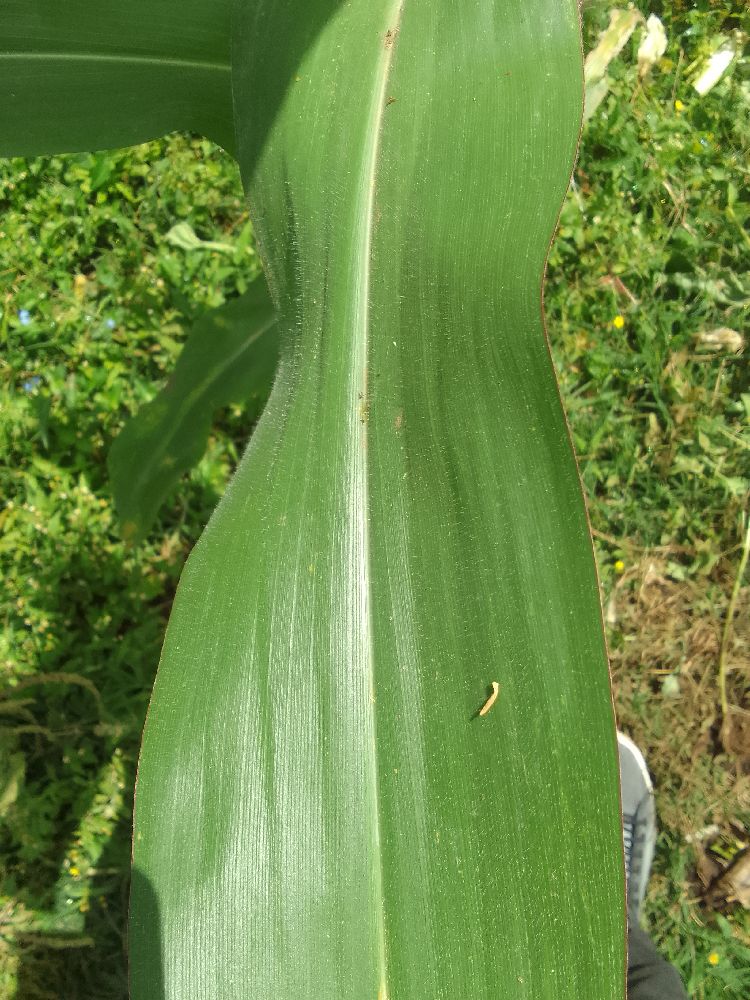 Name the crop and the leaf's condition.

maize, healthy
